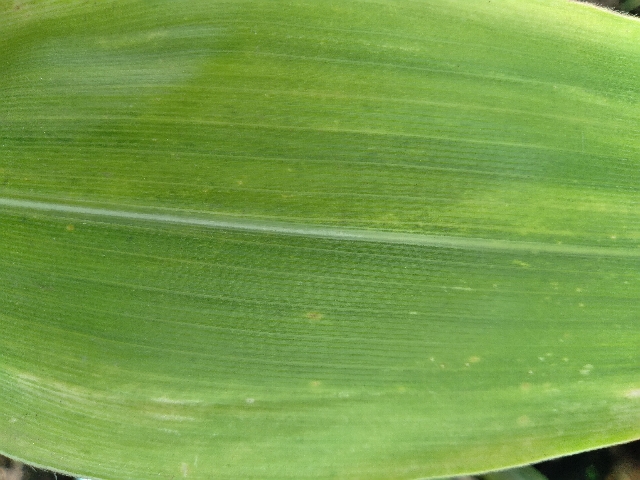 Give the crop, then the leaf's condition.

maize, maize lethal necrosis
